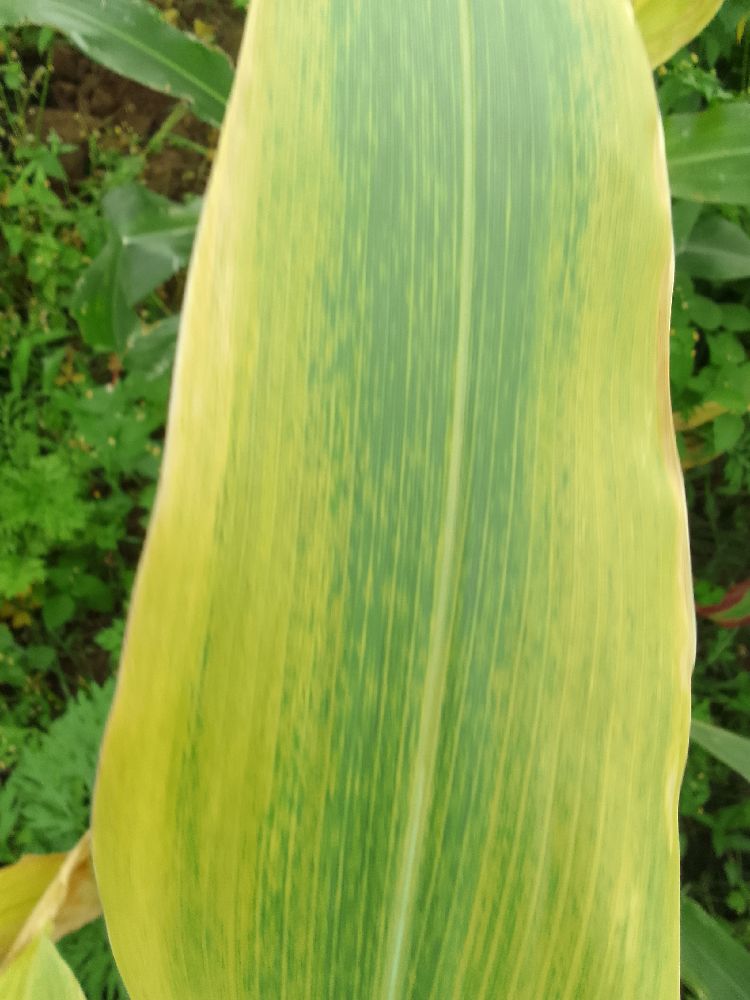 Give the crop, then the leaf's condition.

maize, maize lethal necrosis
